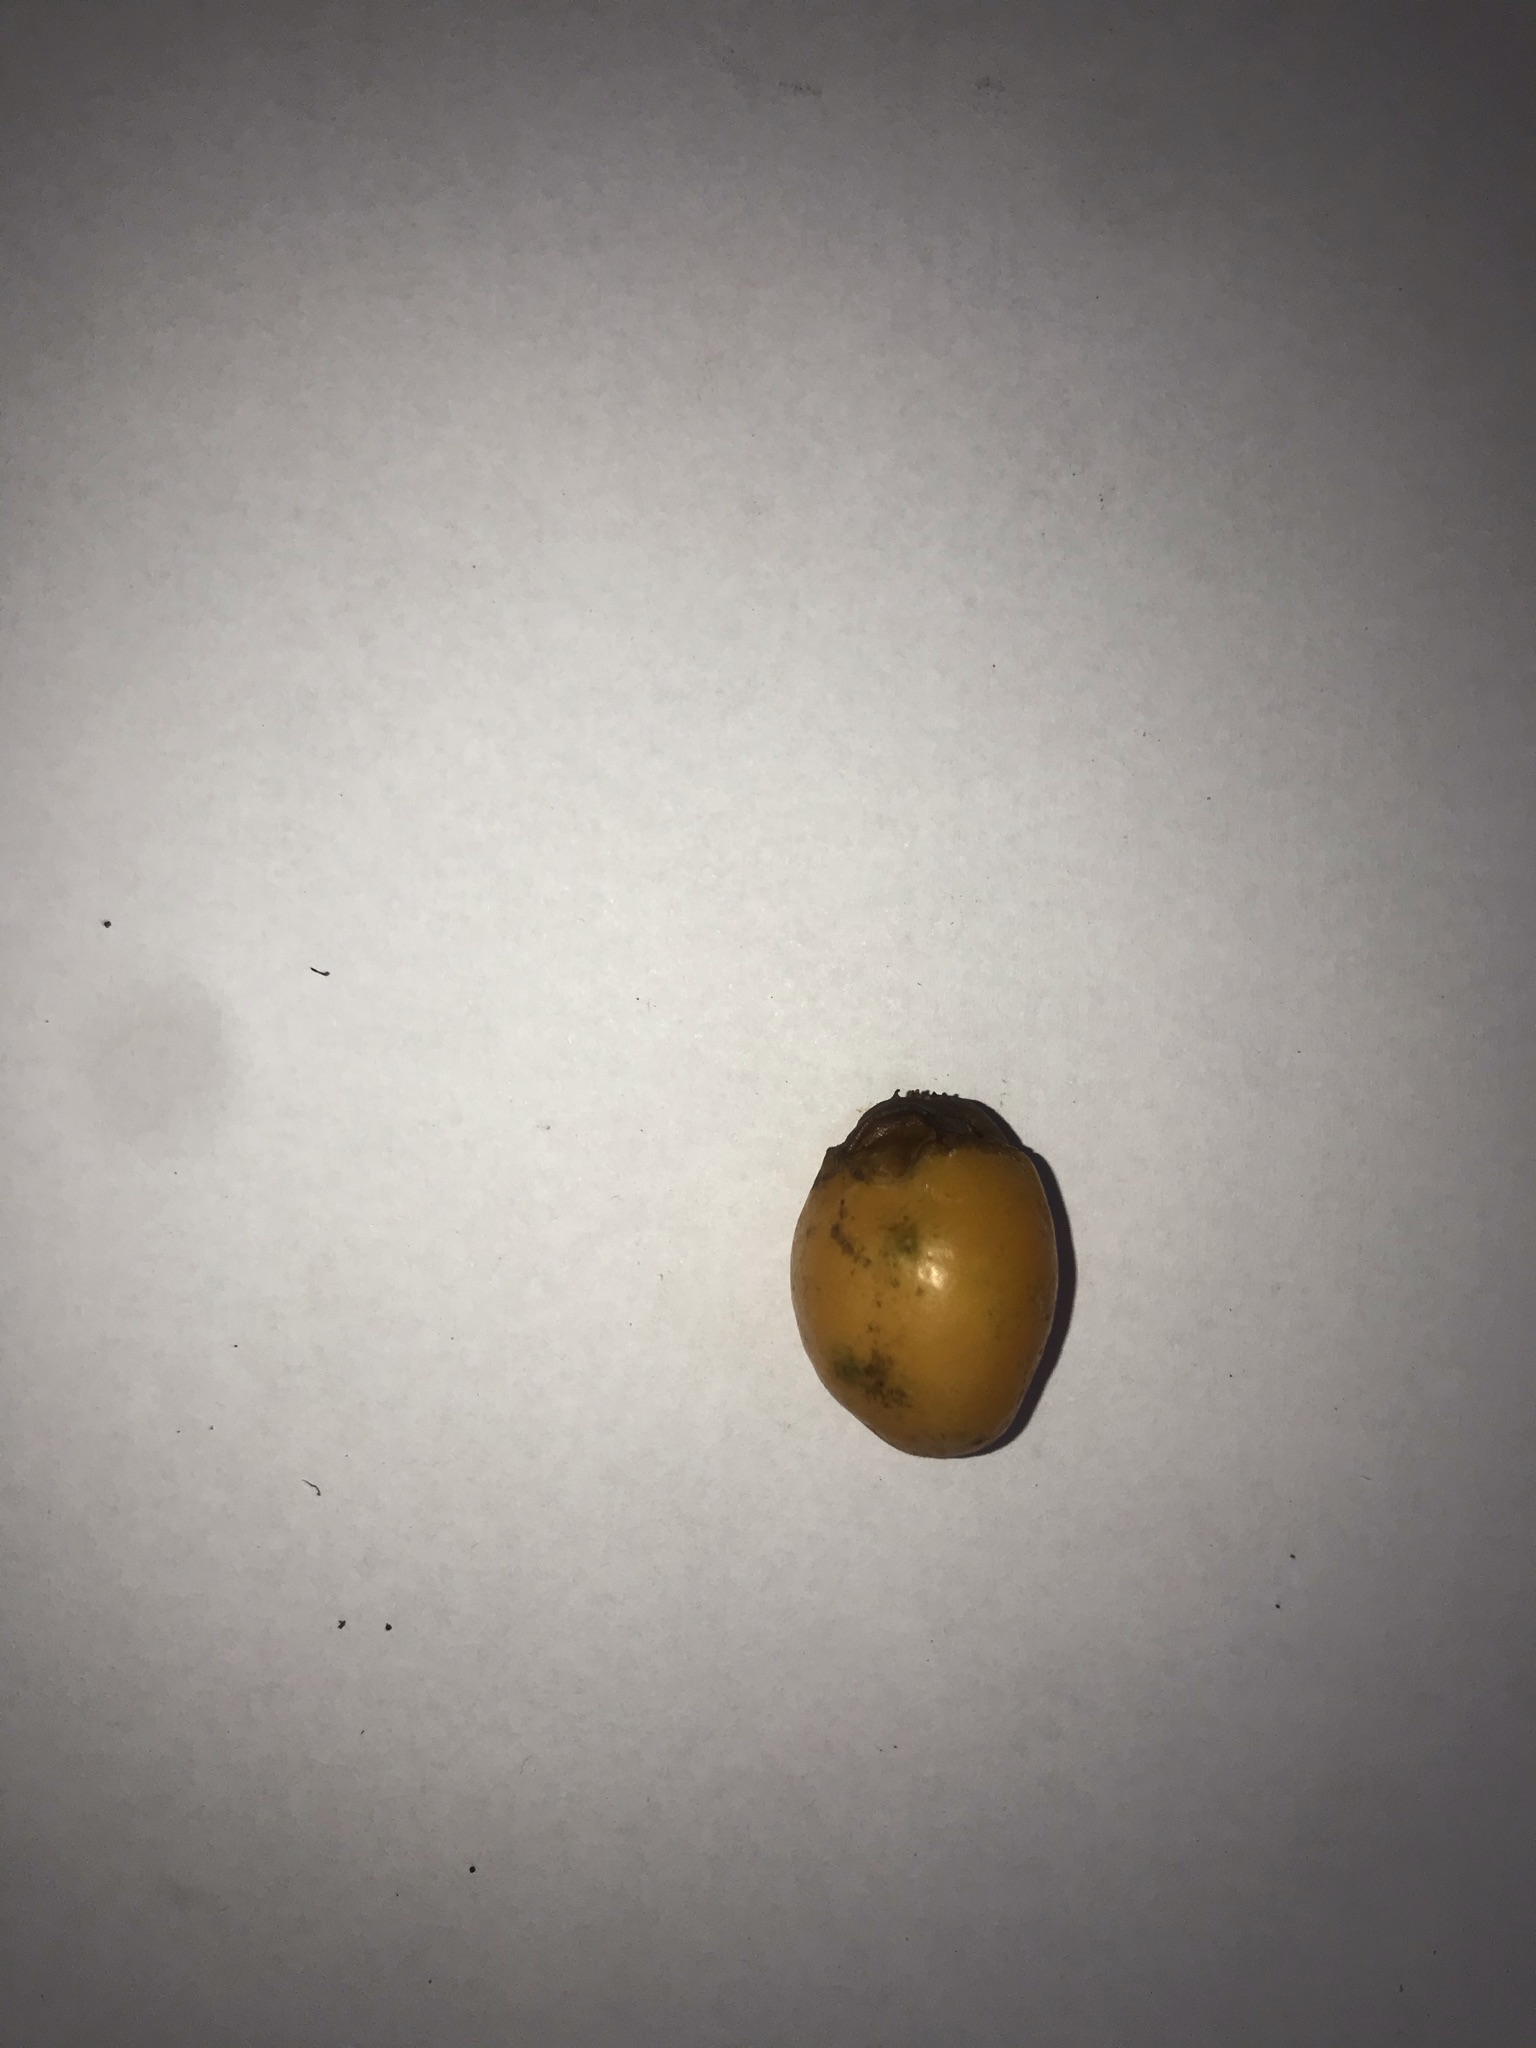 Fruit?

siriguela
